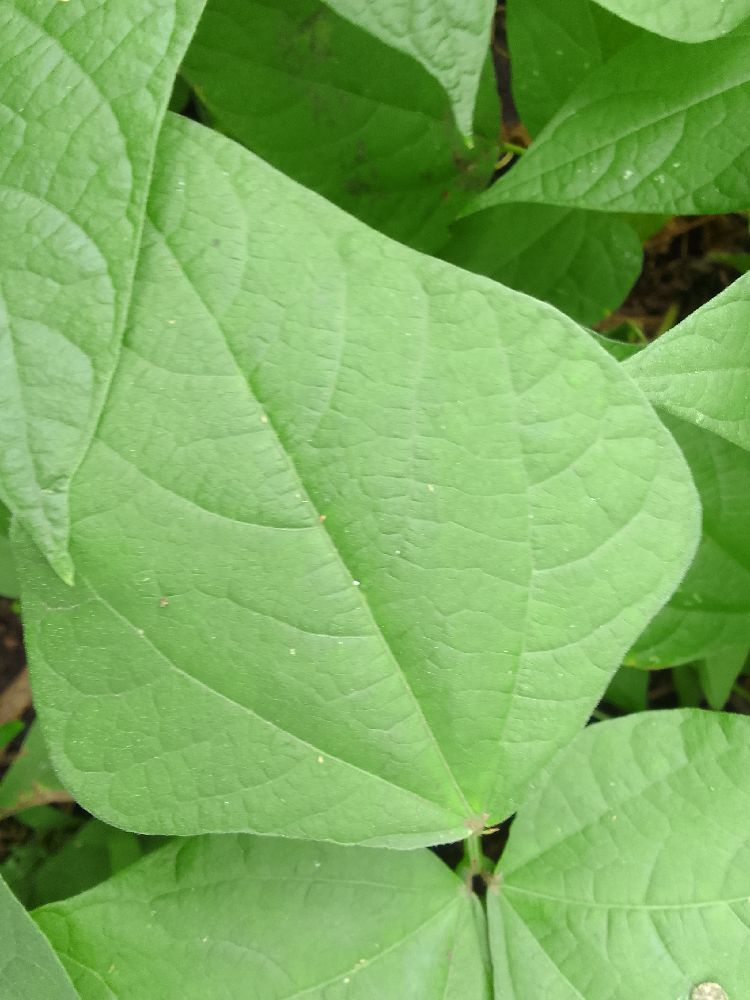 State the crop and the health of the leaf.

common bean, healthy
